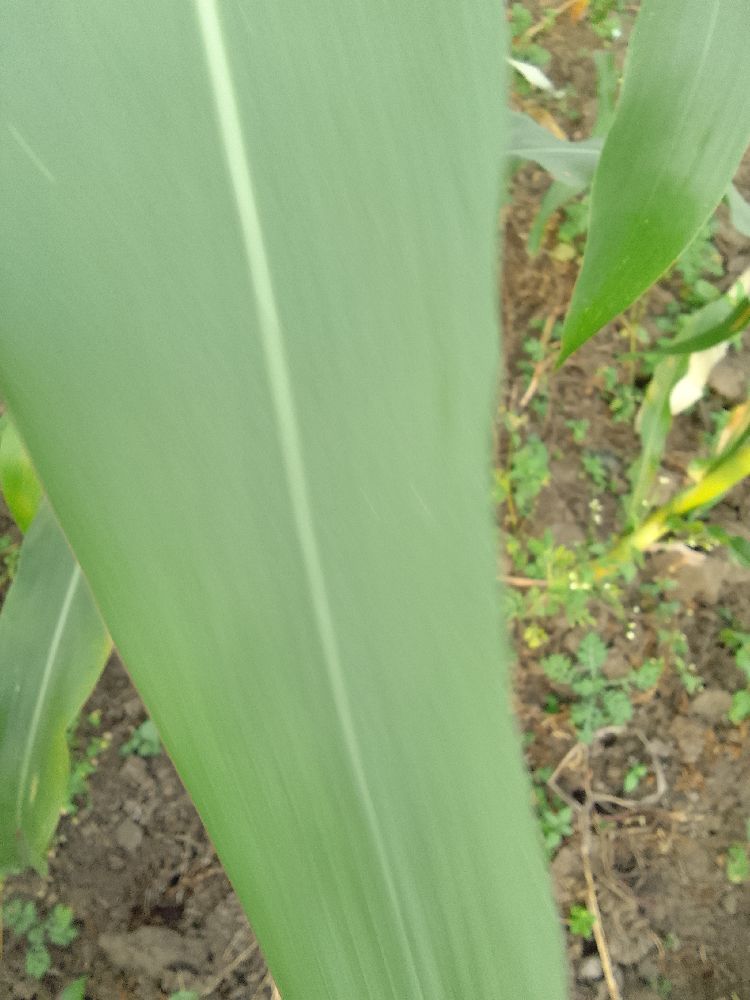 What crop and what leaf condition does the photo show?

maize, healthy
